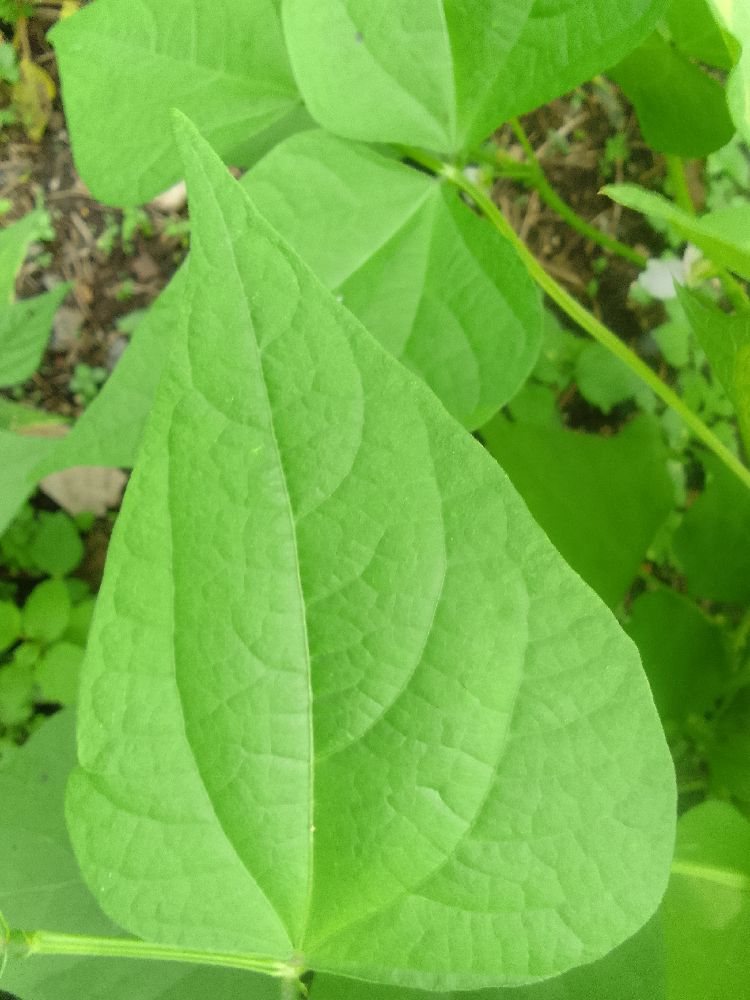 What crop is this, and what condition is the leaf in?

common bean, healthy
